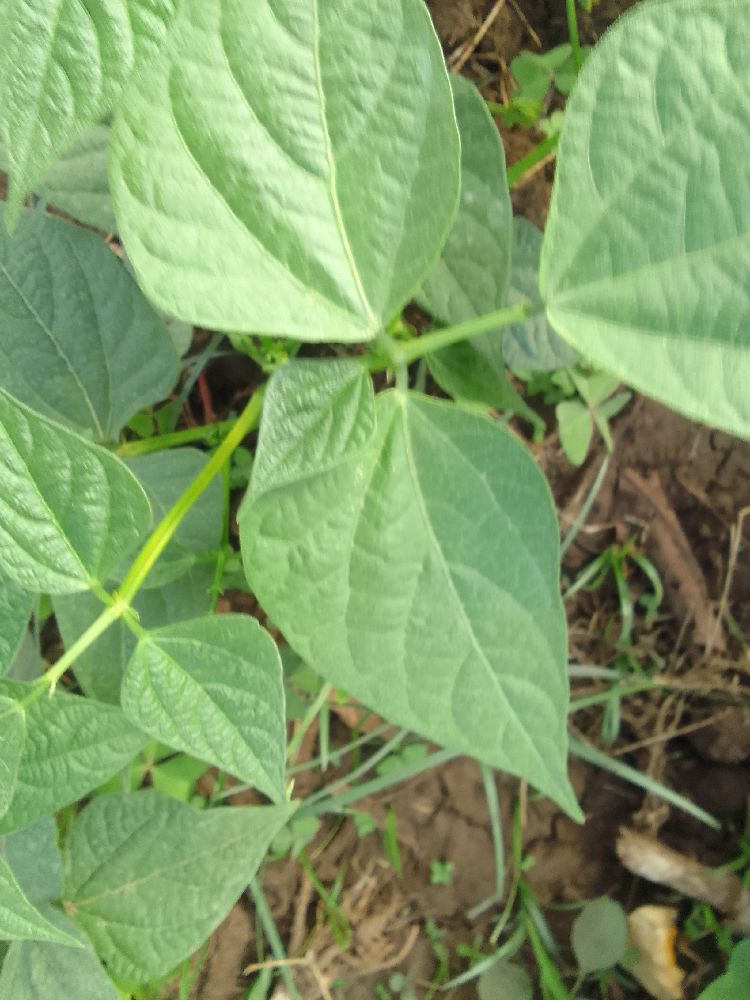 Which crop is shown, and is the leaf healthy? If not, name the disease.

common bean, healthy
